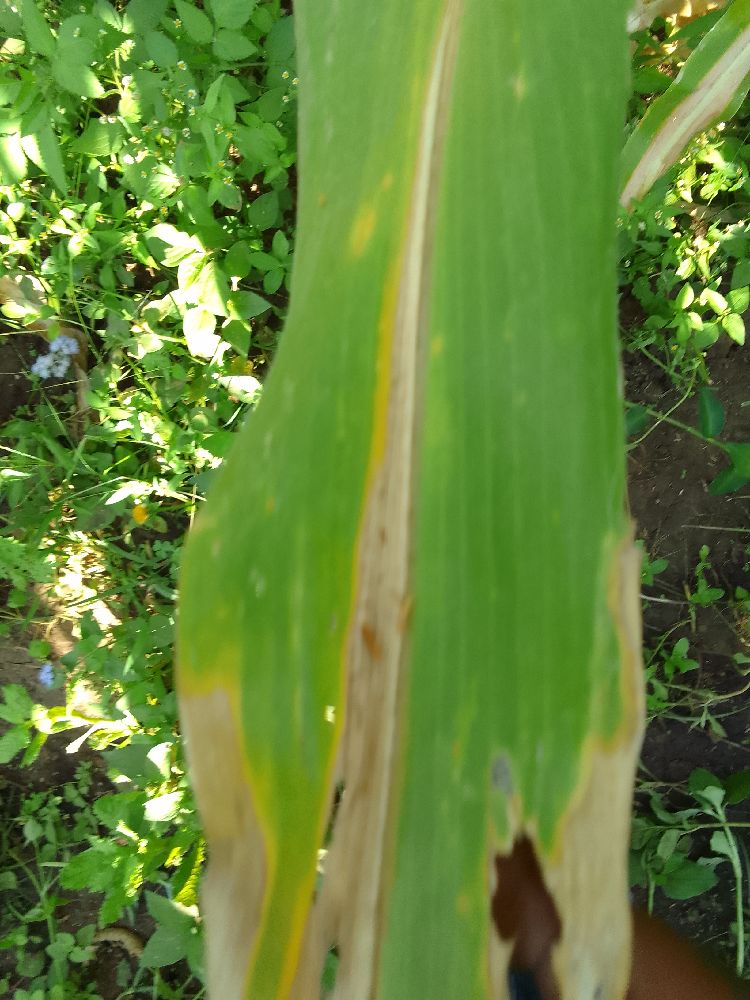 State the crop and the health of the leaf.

maize, maize lethal necrosis
